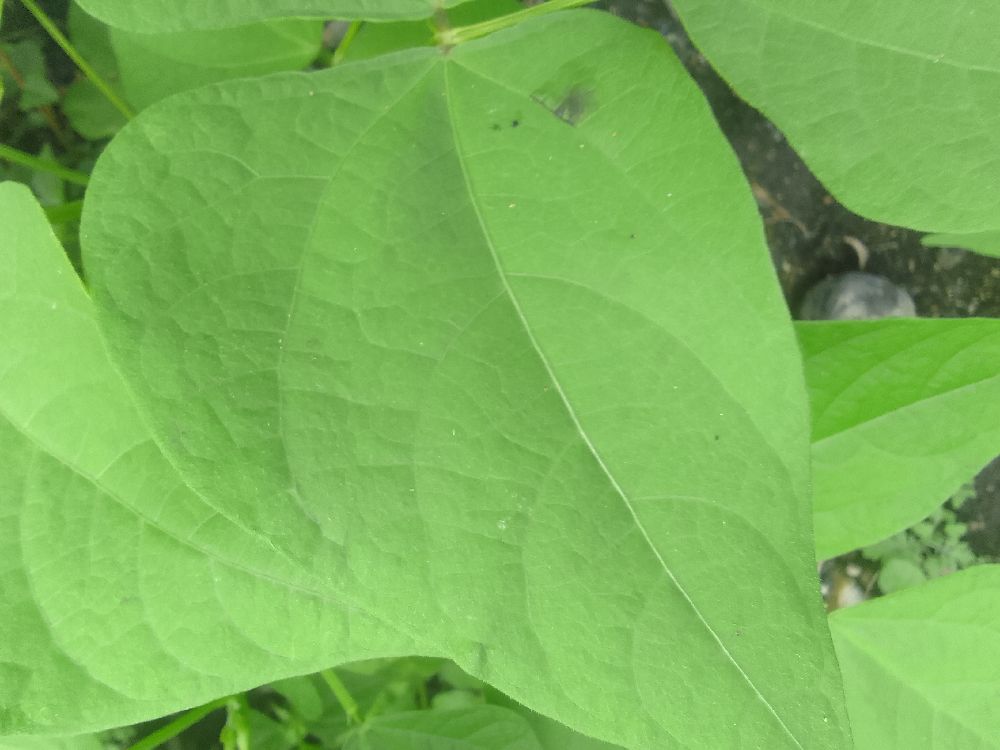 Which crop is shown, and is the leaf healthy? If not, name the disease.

common bean, healthy
